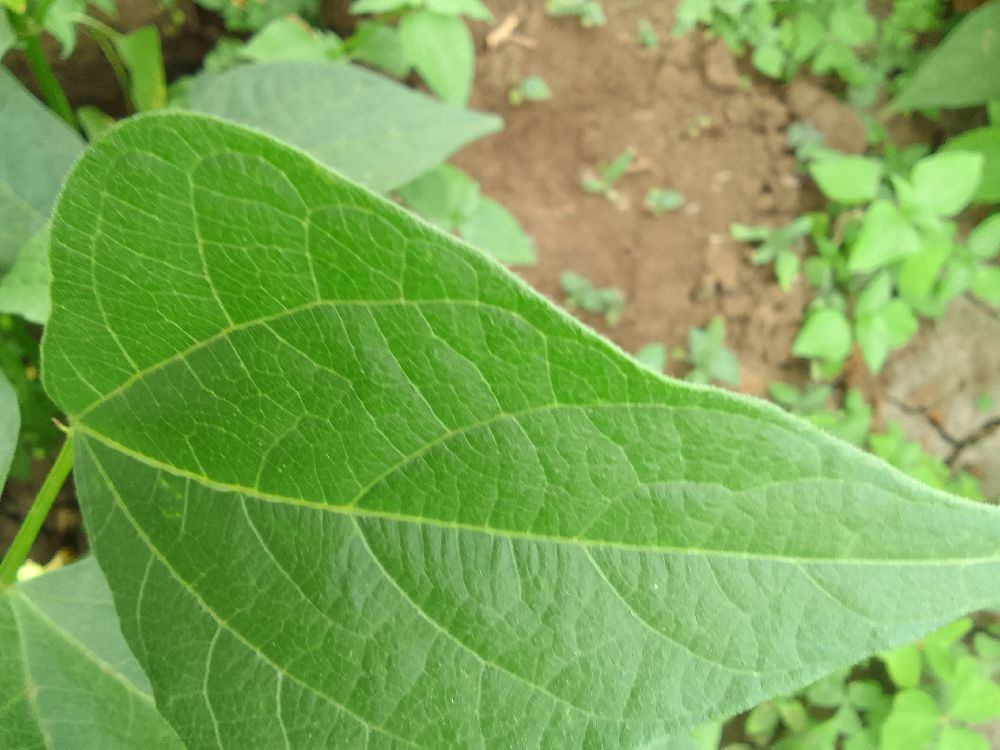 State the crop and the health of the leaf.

common bean, healthy
